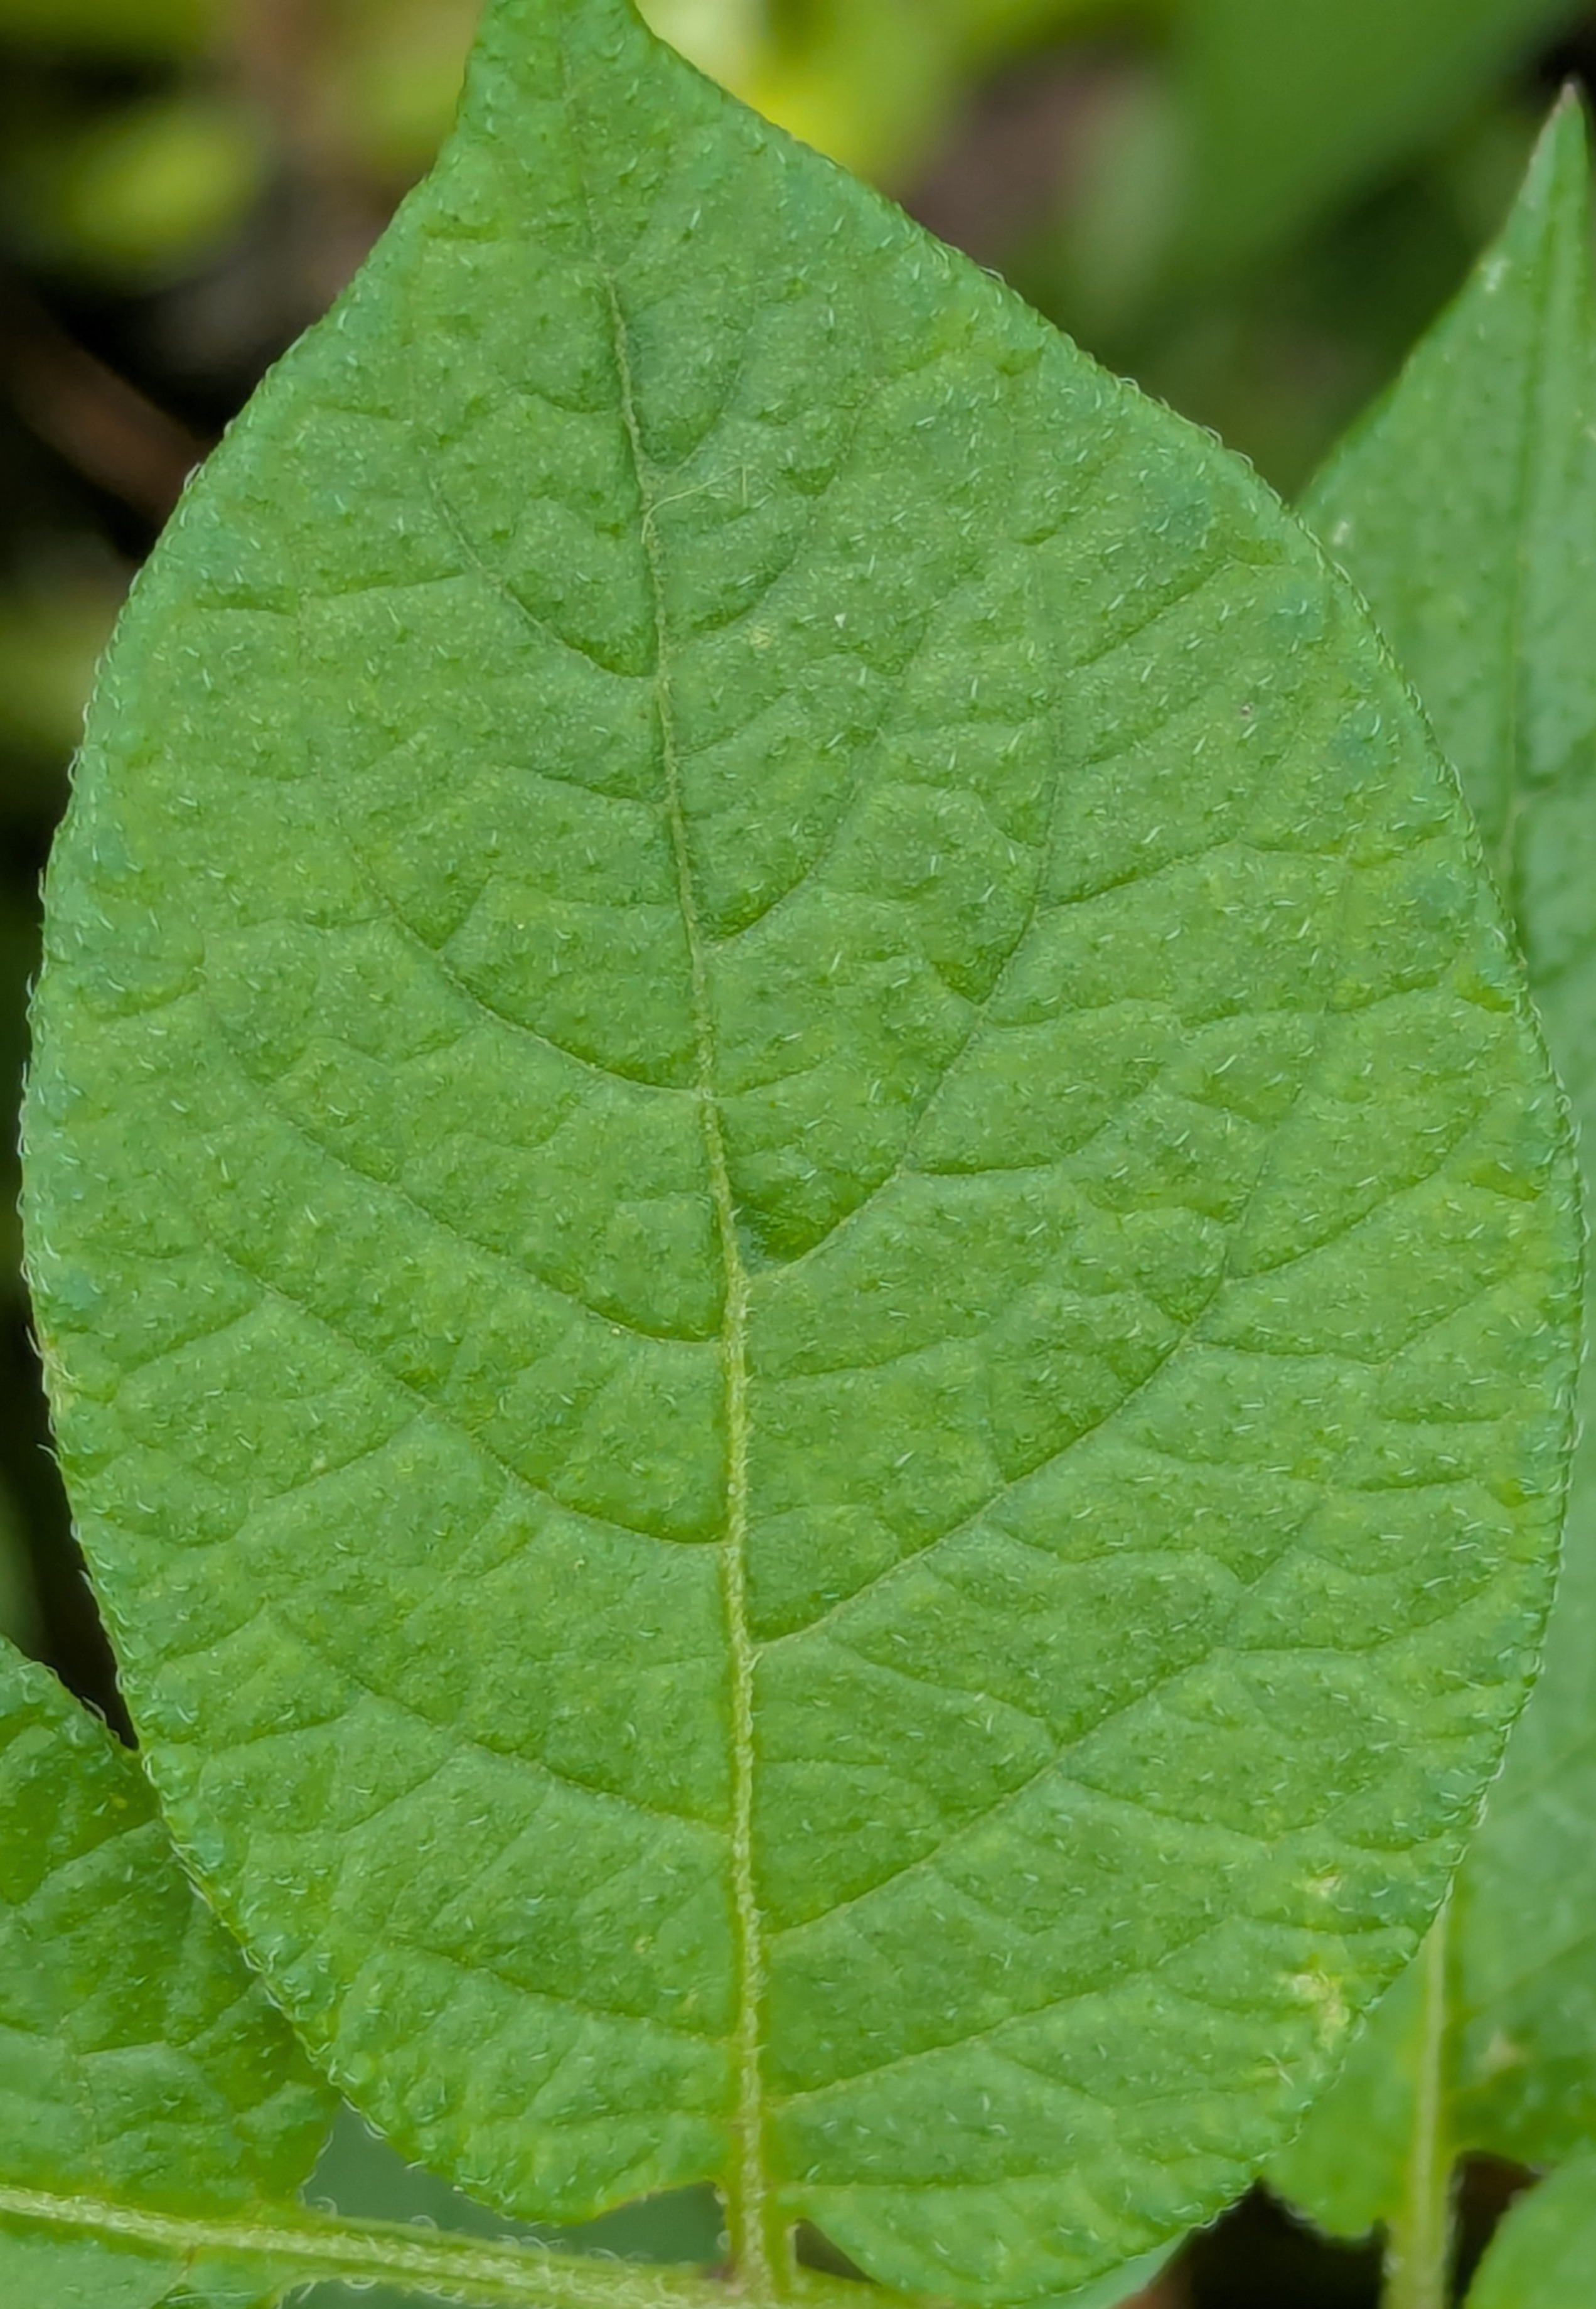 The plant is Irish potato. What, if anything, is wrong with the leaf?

healthy
